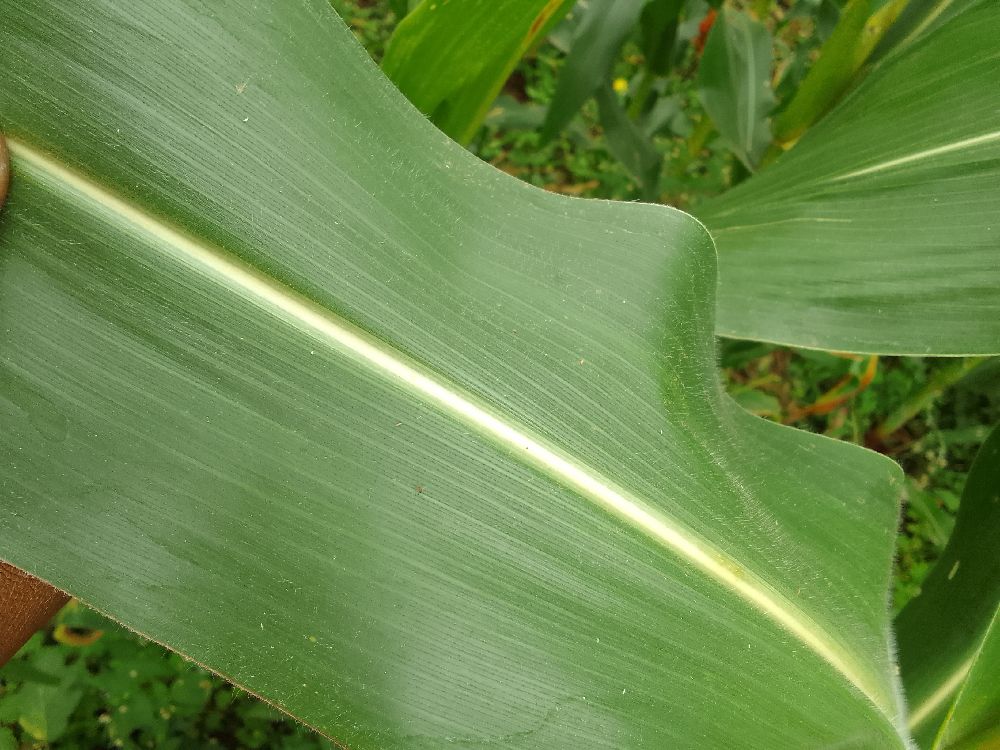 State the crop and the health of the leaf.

maize, healthy
